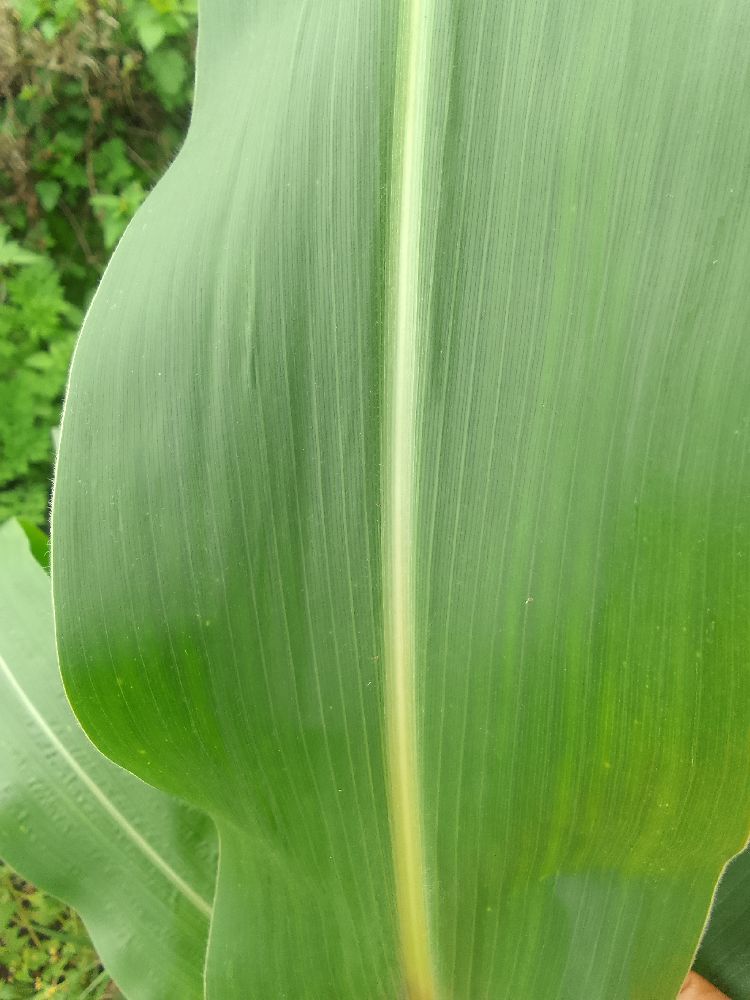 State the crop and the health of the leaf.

maize, healthy
